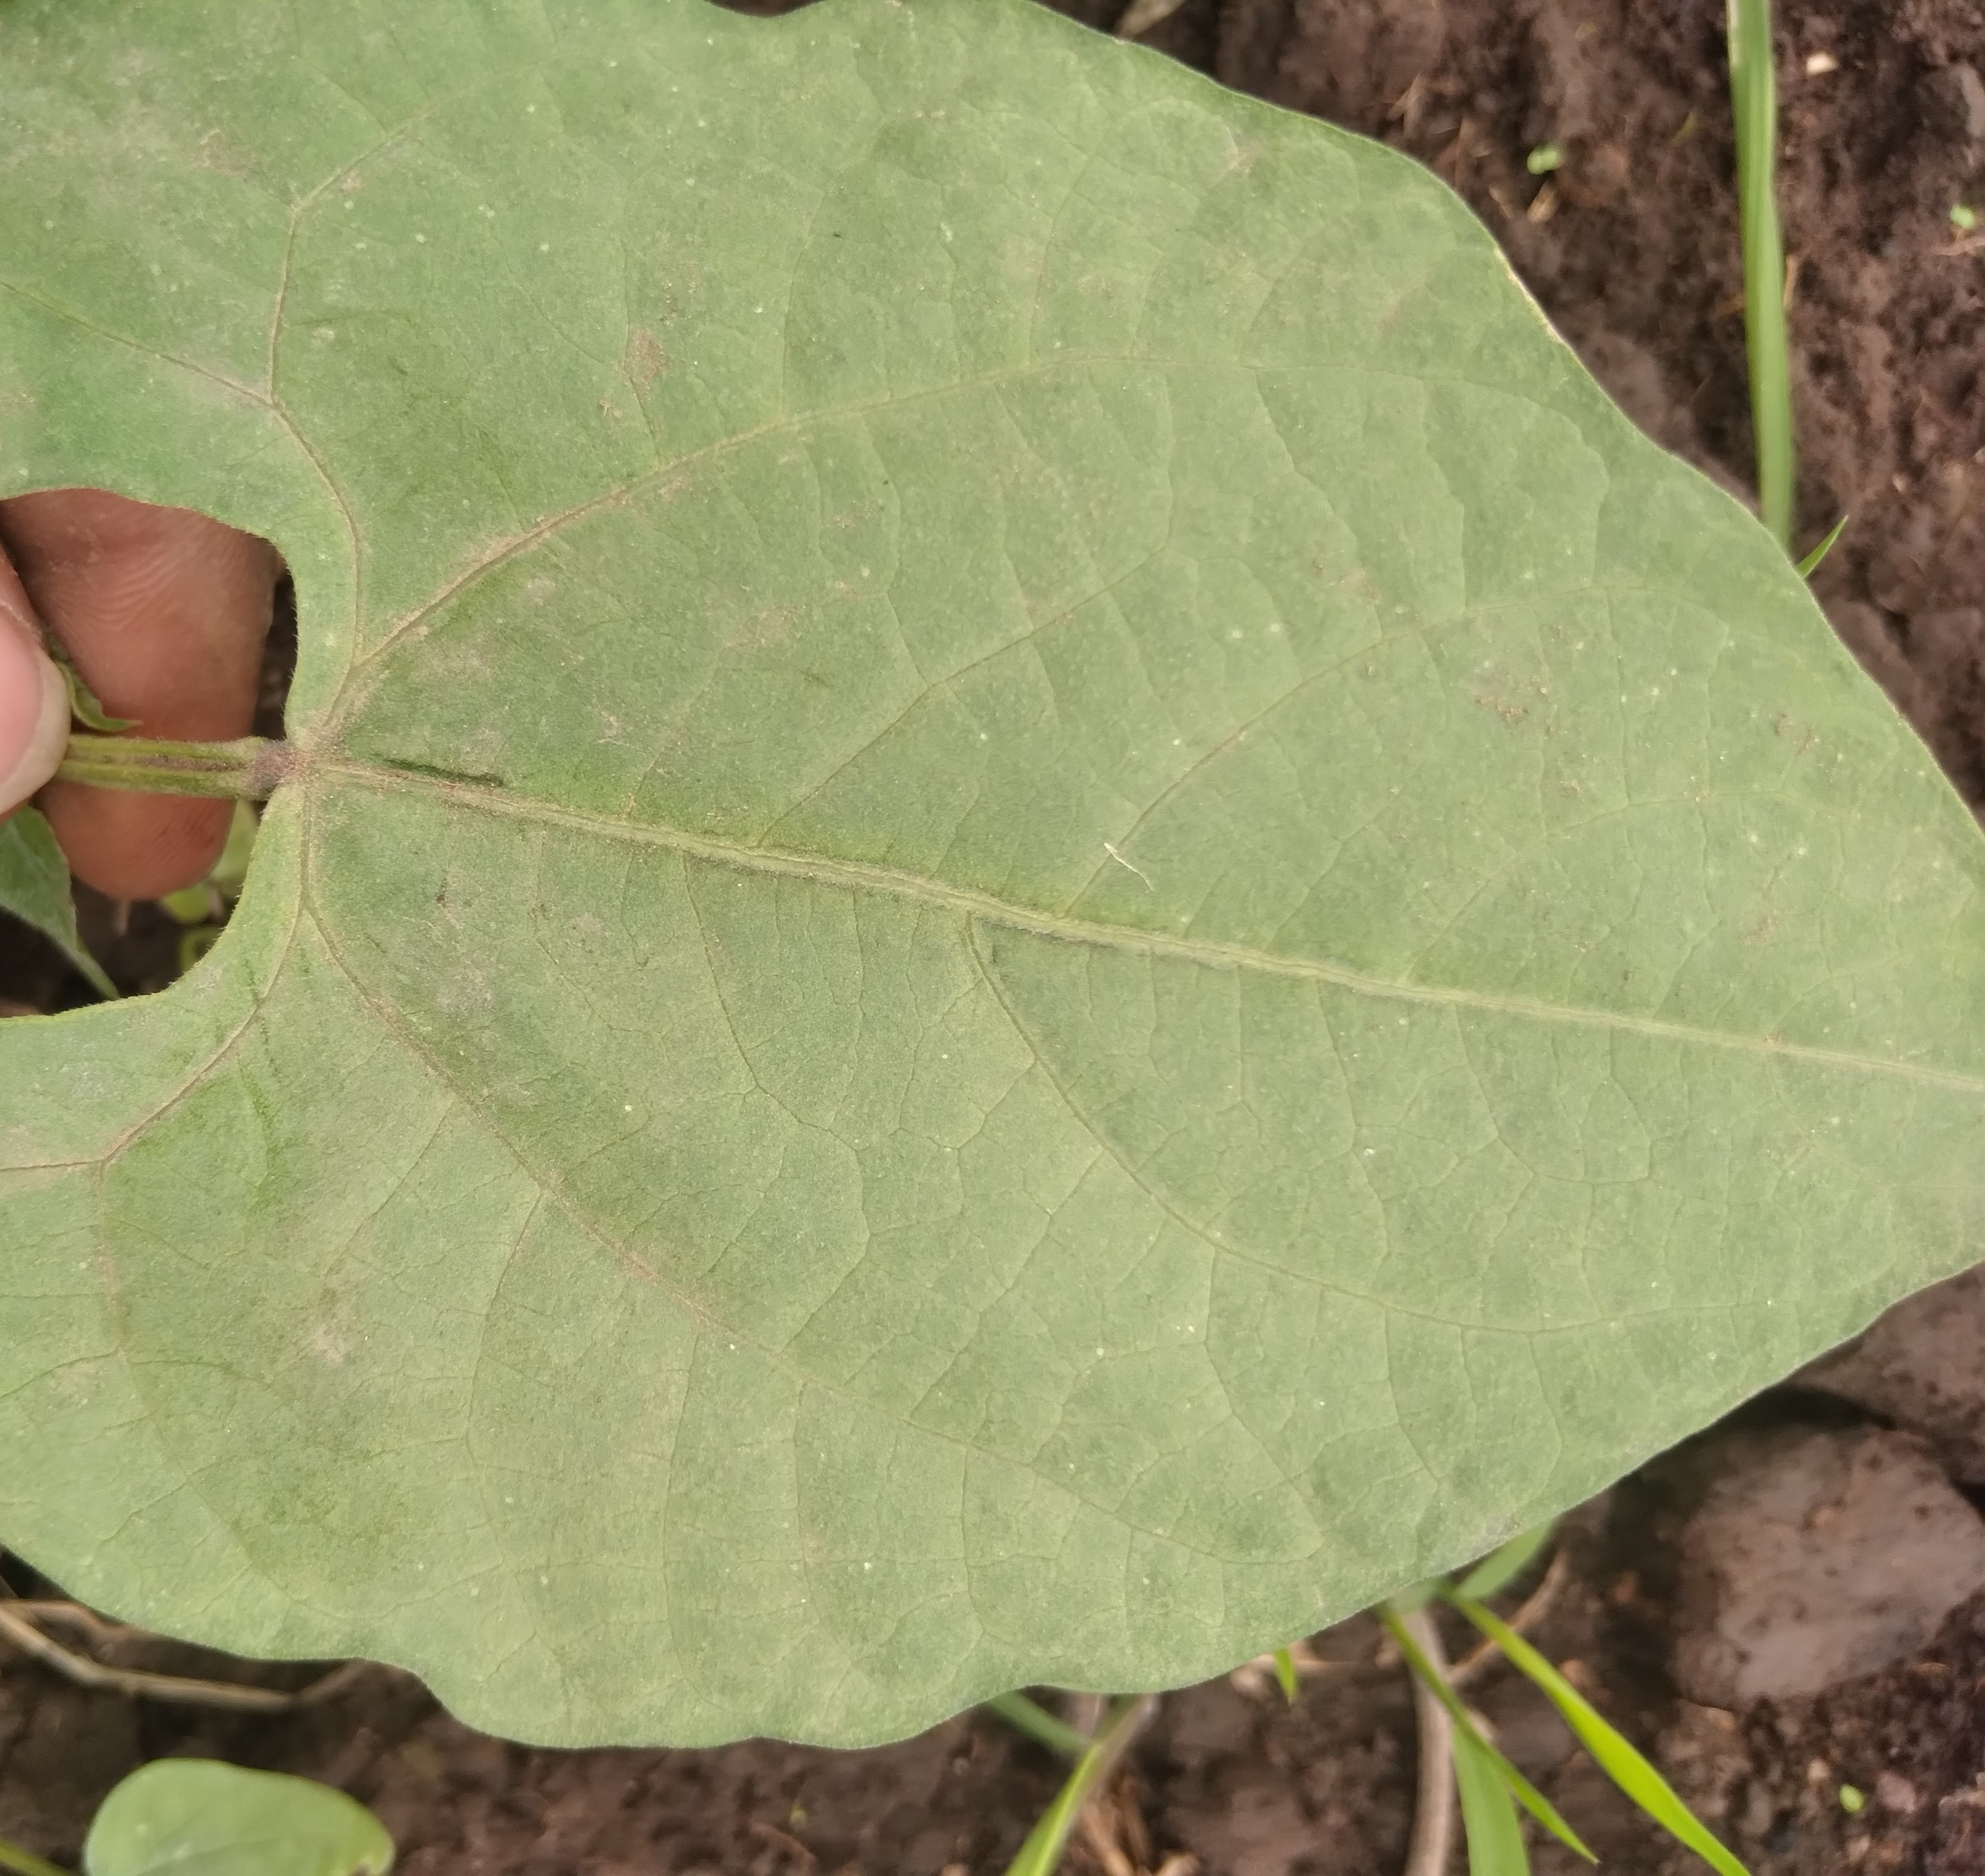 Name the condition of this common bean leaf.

healthy
